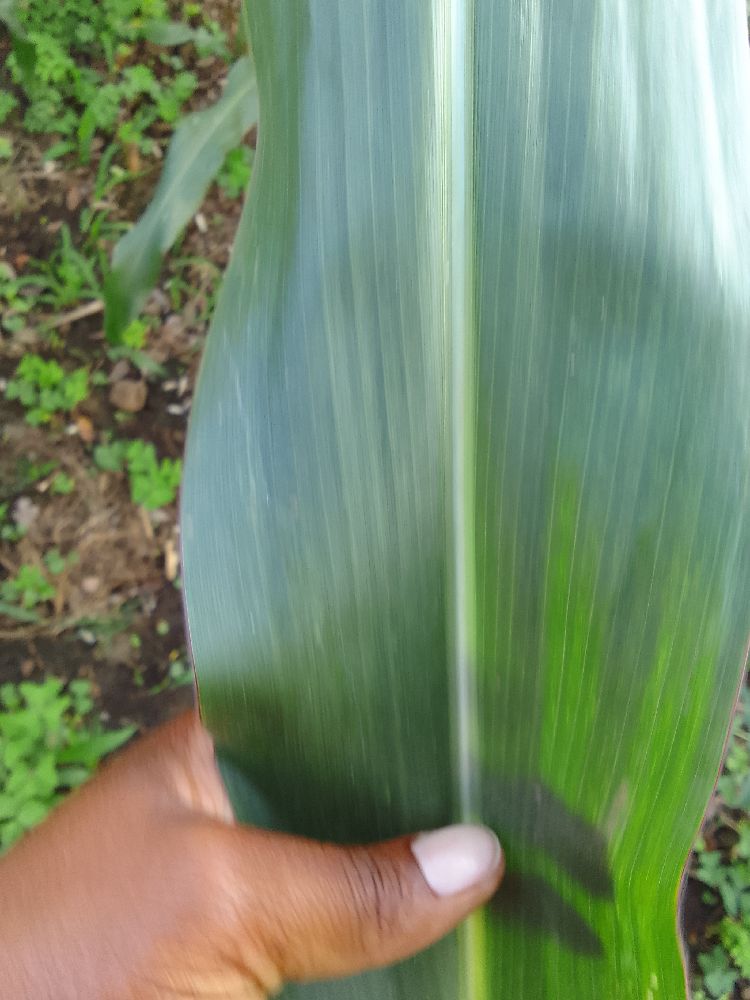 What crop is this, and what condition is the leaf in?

maize, healthy
